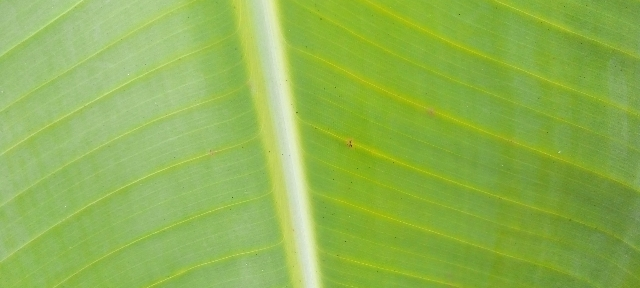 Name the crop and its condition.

banana, healthy
